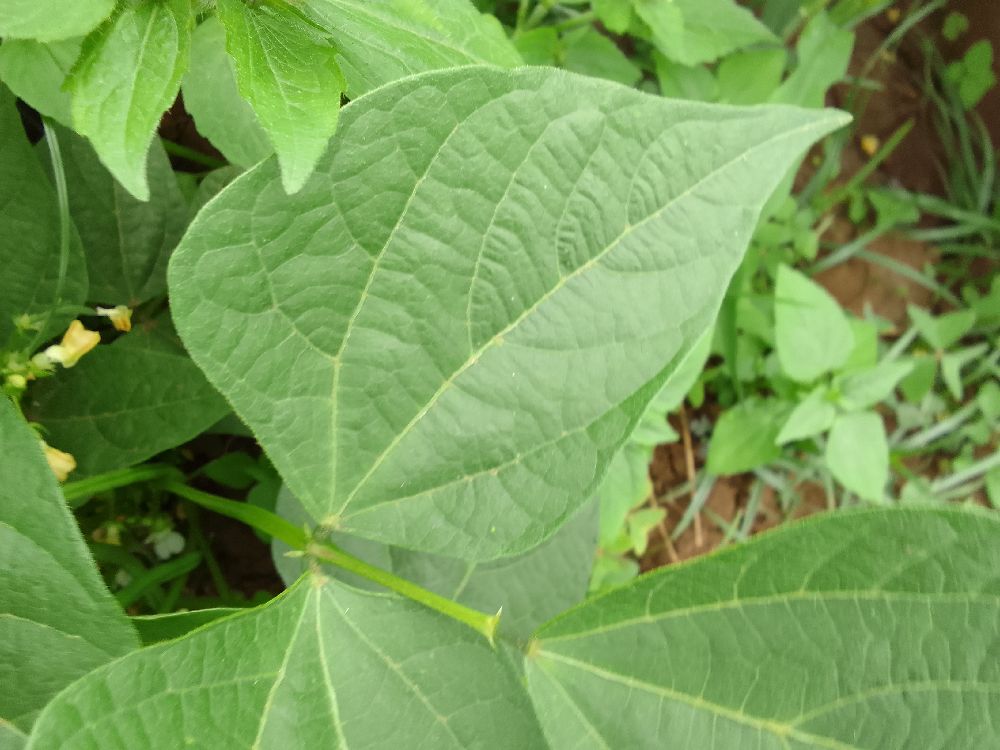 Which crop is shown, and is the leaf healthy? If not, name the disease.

common bean, healthy
